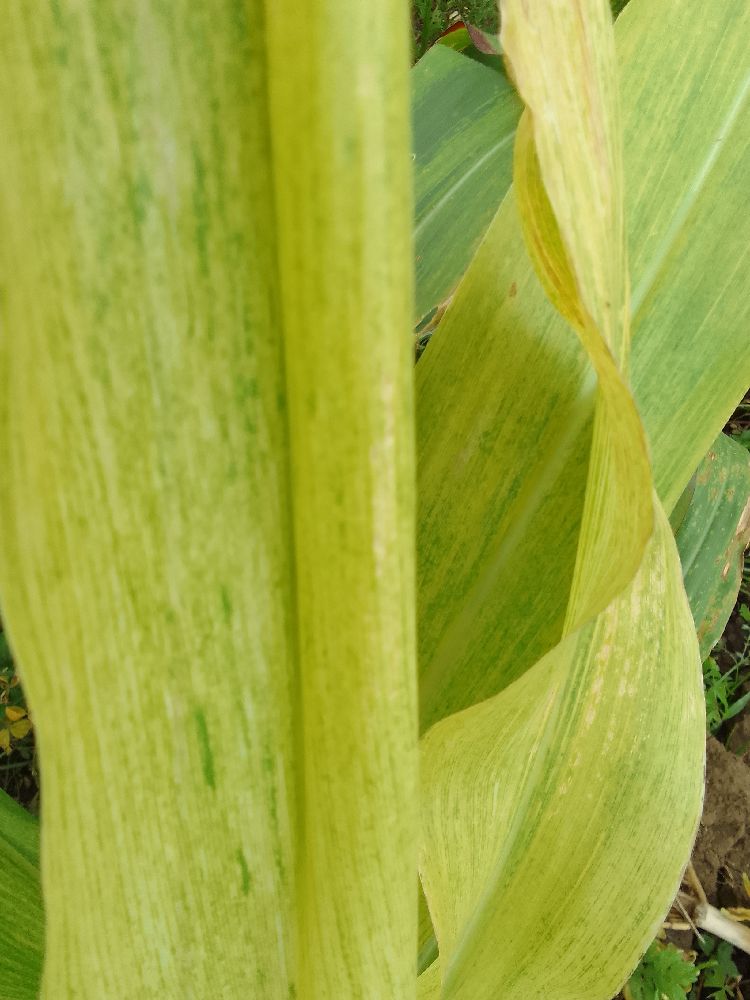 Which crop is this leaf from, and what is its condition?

maize, maize lethal necrosis
